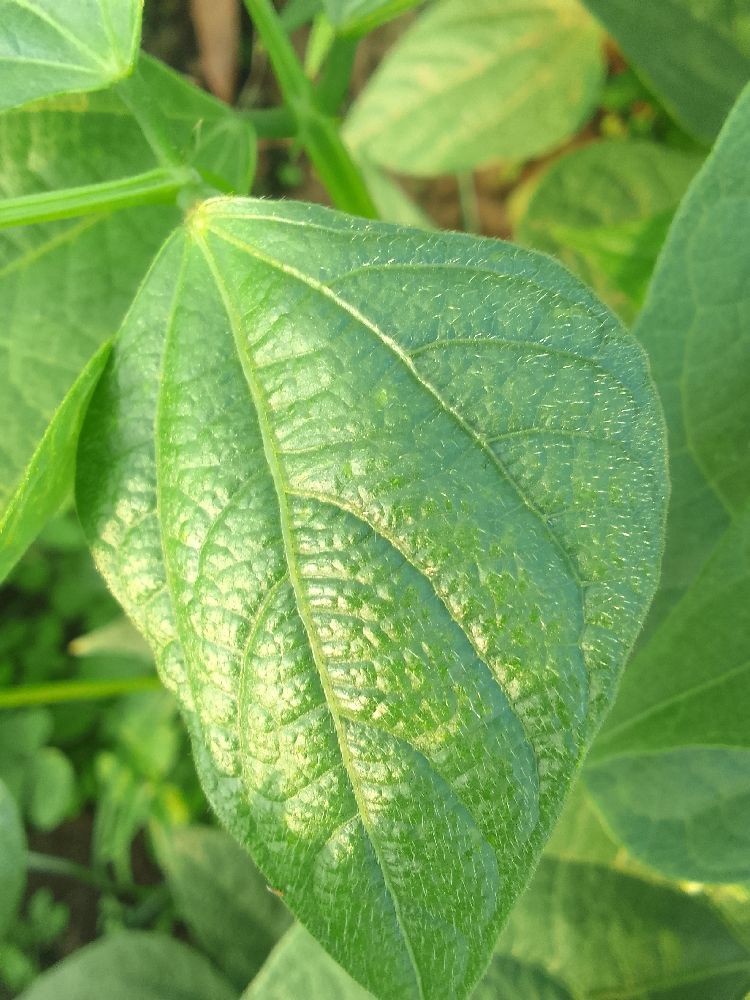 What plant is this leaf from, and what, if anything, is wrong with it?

common bean, healthy
